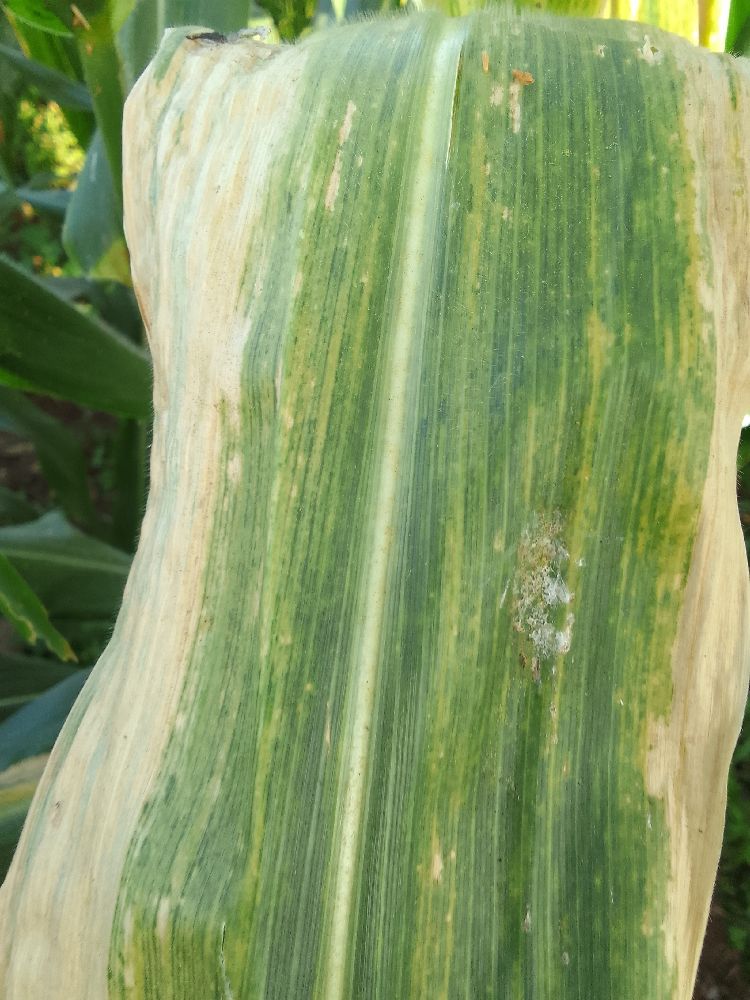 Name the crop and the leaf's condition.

maize, maize lethal necrosis
